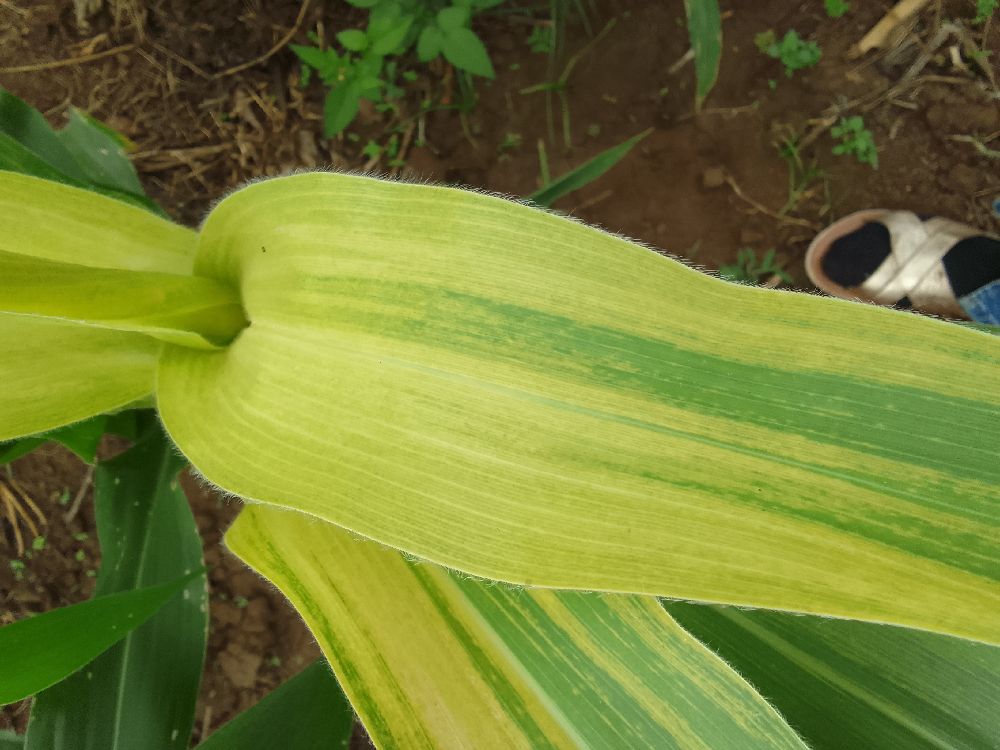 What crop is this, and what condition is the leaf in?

maize, maize lethal necrosis
